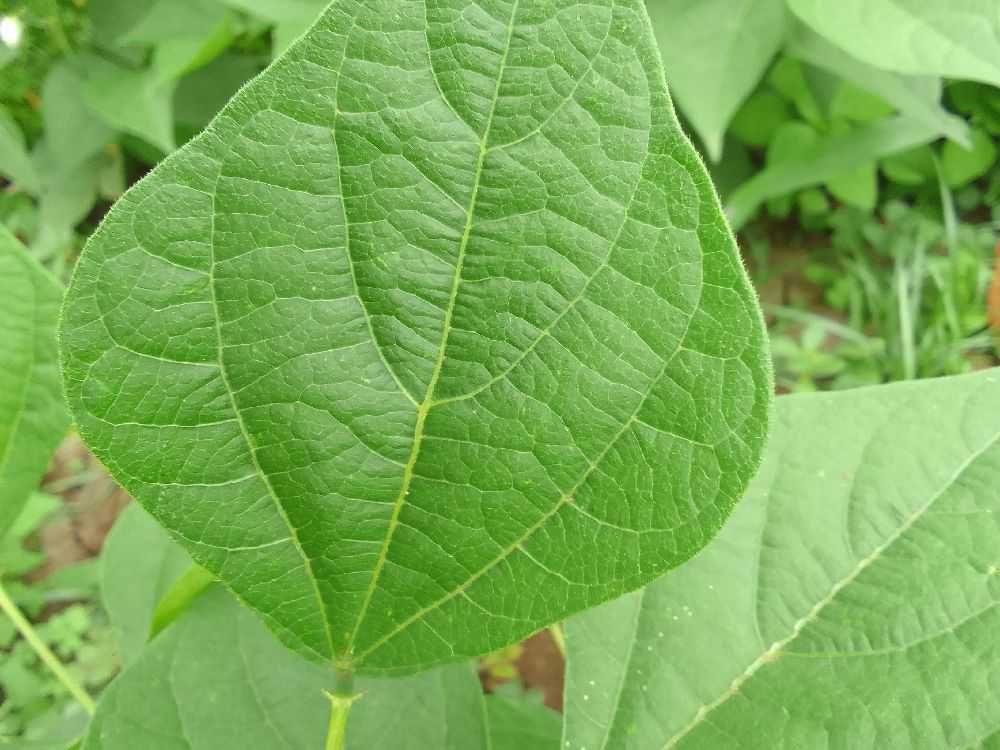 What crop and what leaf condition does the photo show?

common bean, healthy
